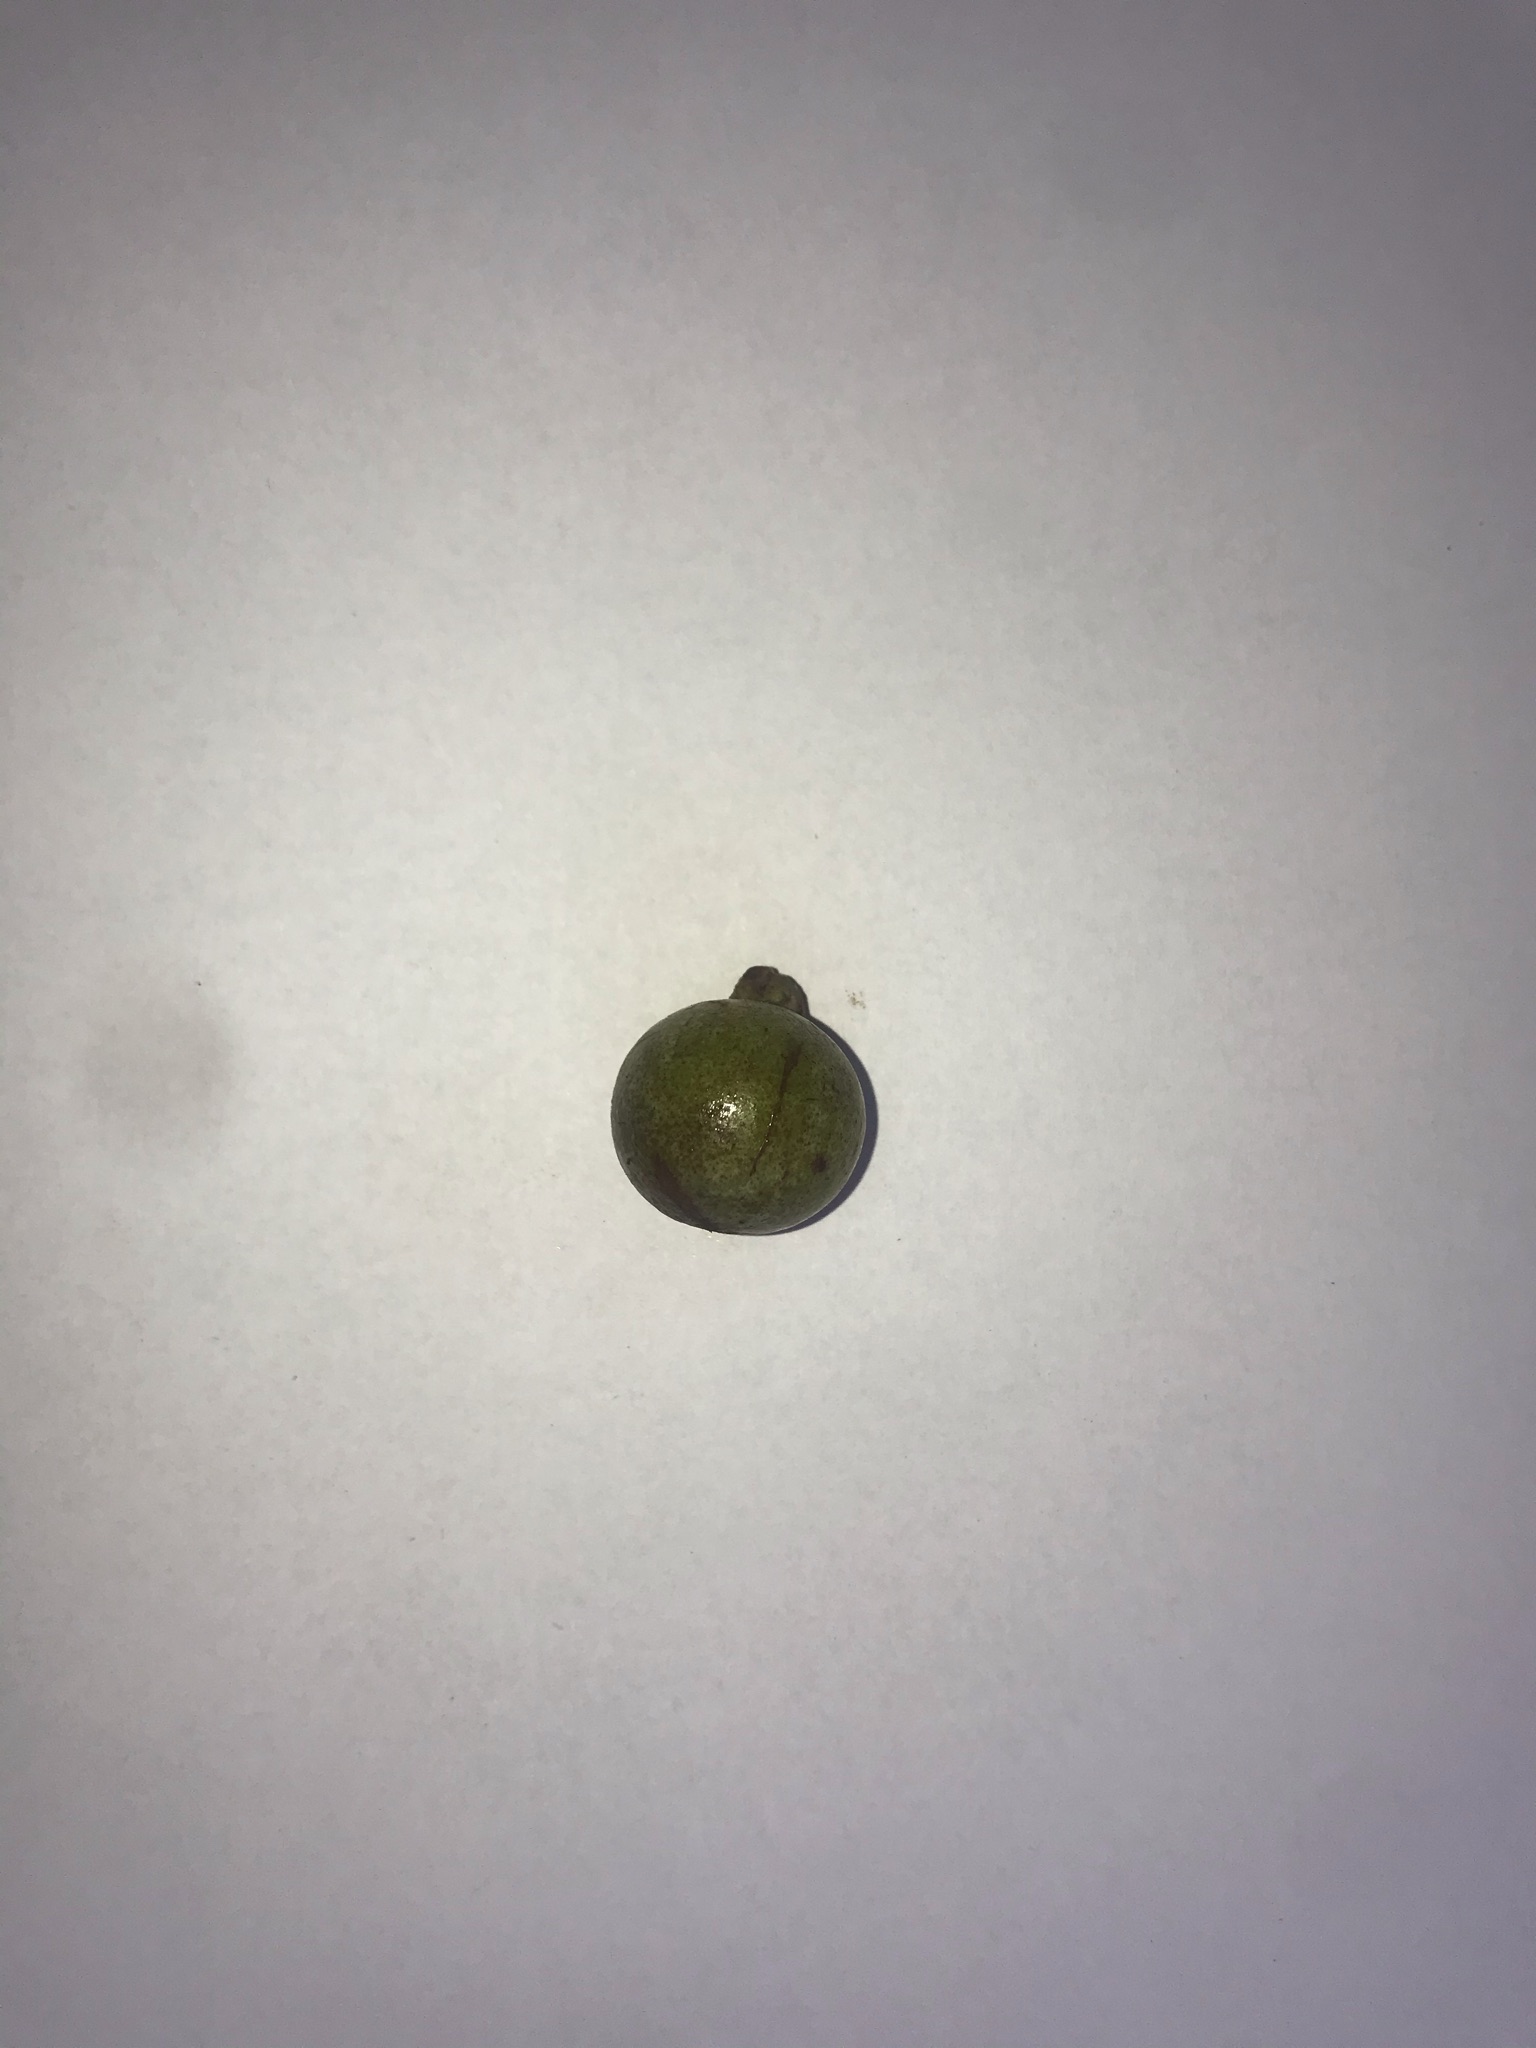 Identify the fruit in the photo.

gabiroba
